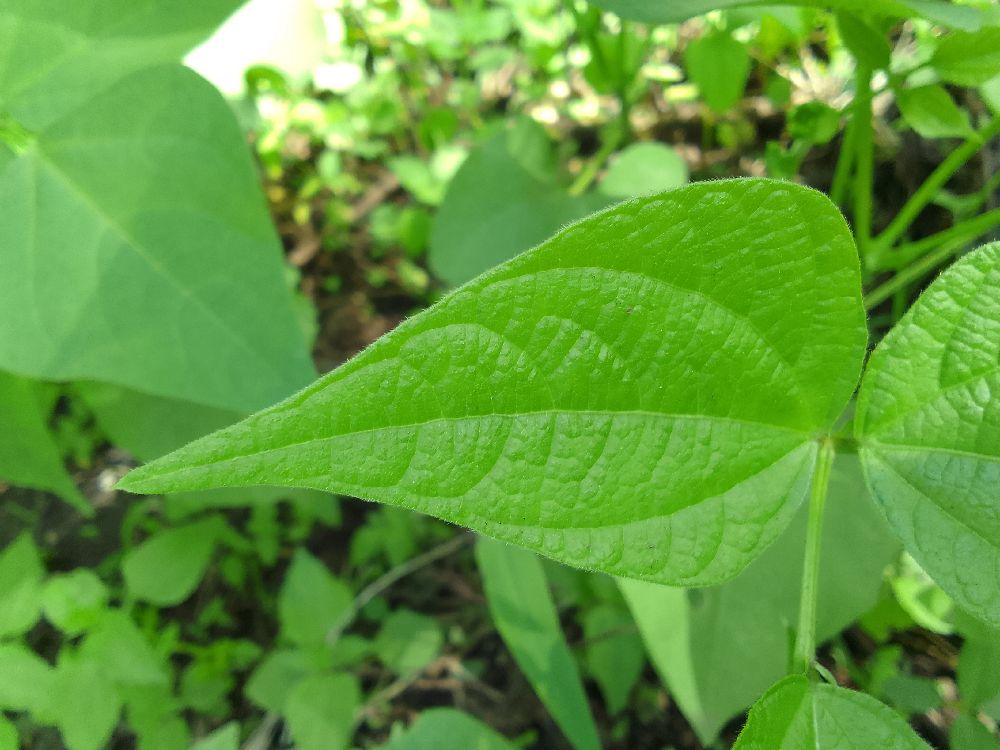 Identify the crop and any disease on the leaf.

common bean, healthy
